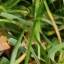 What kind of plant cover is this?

grass
